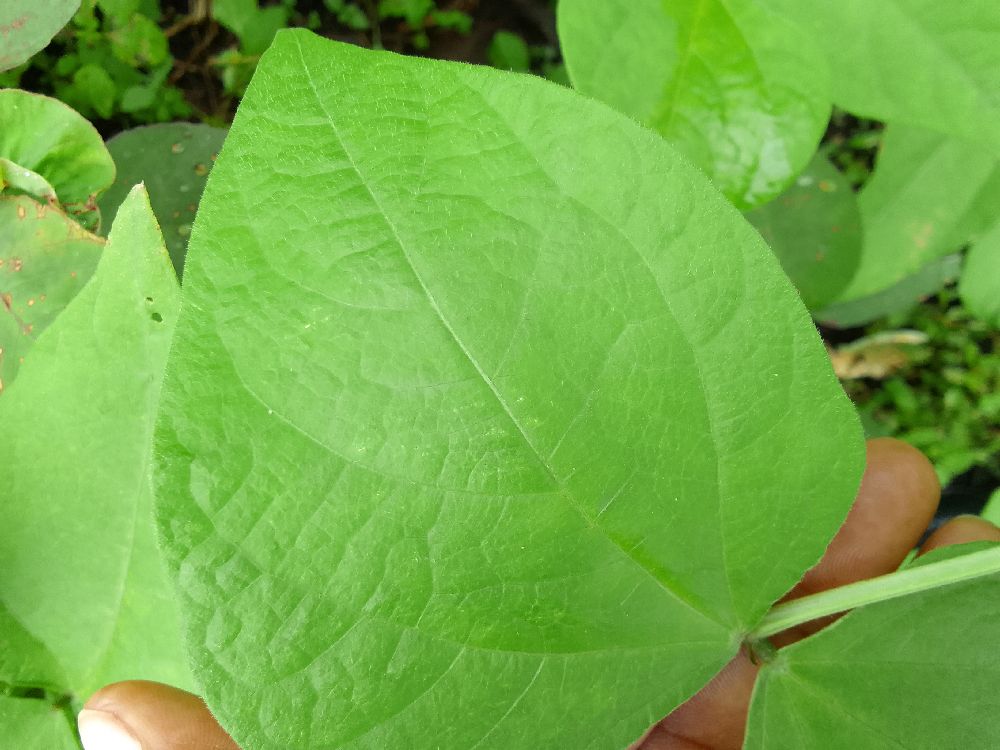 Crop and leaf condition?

common bean, healthy
